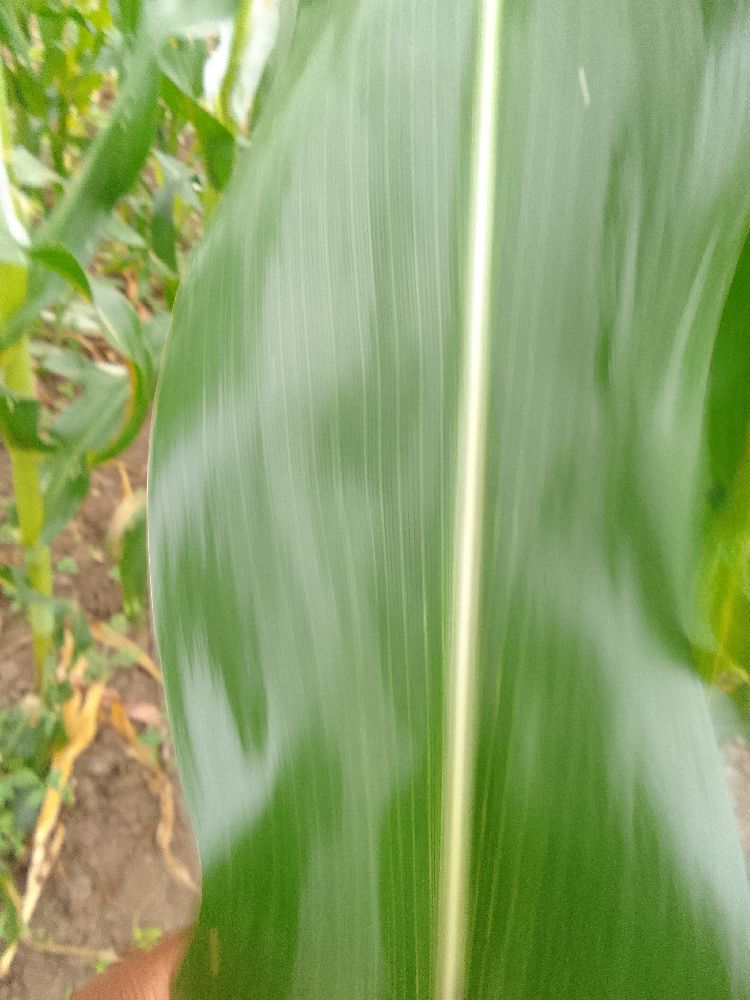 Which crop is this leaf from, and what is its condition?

maize, healthy
